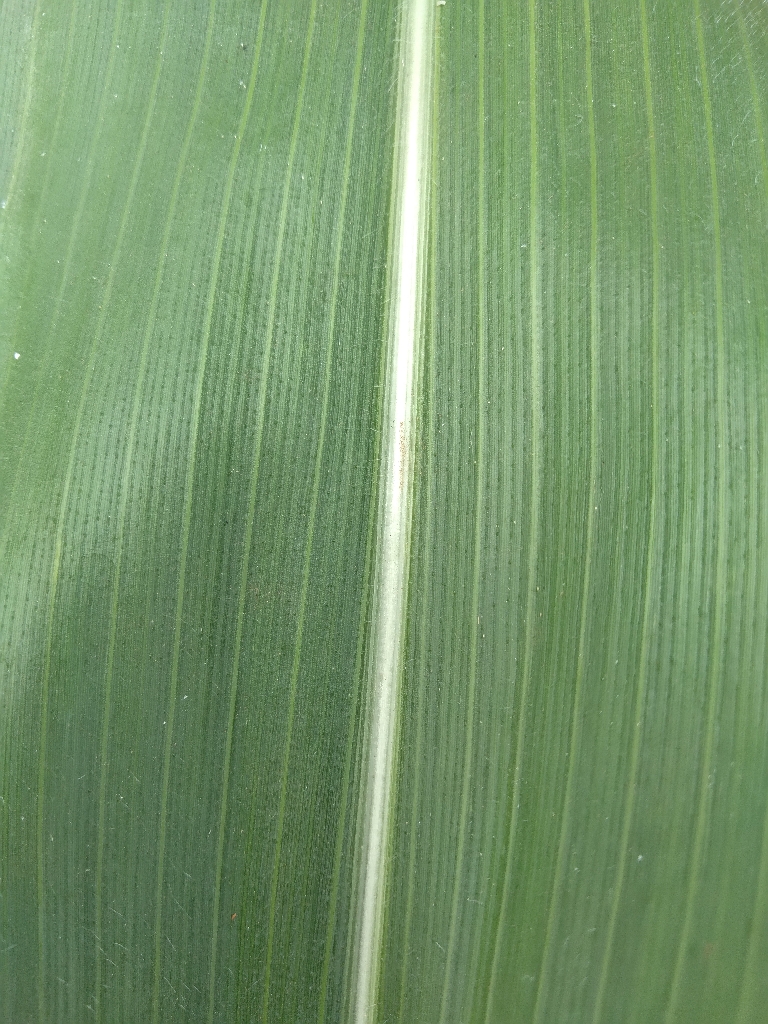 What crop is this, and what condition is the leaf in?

maize, maize streak virus
